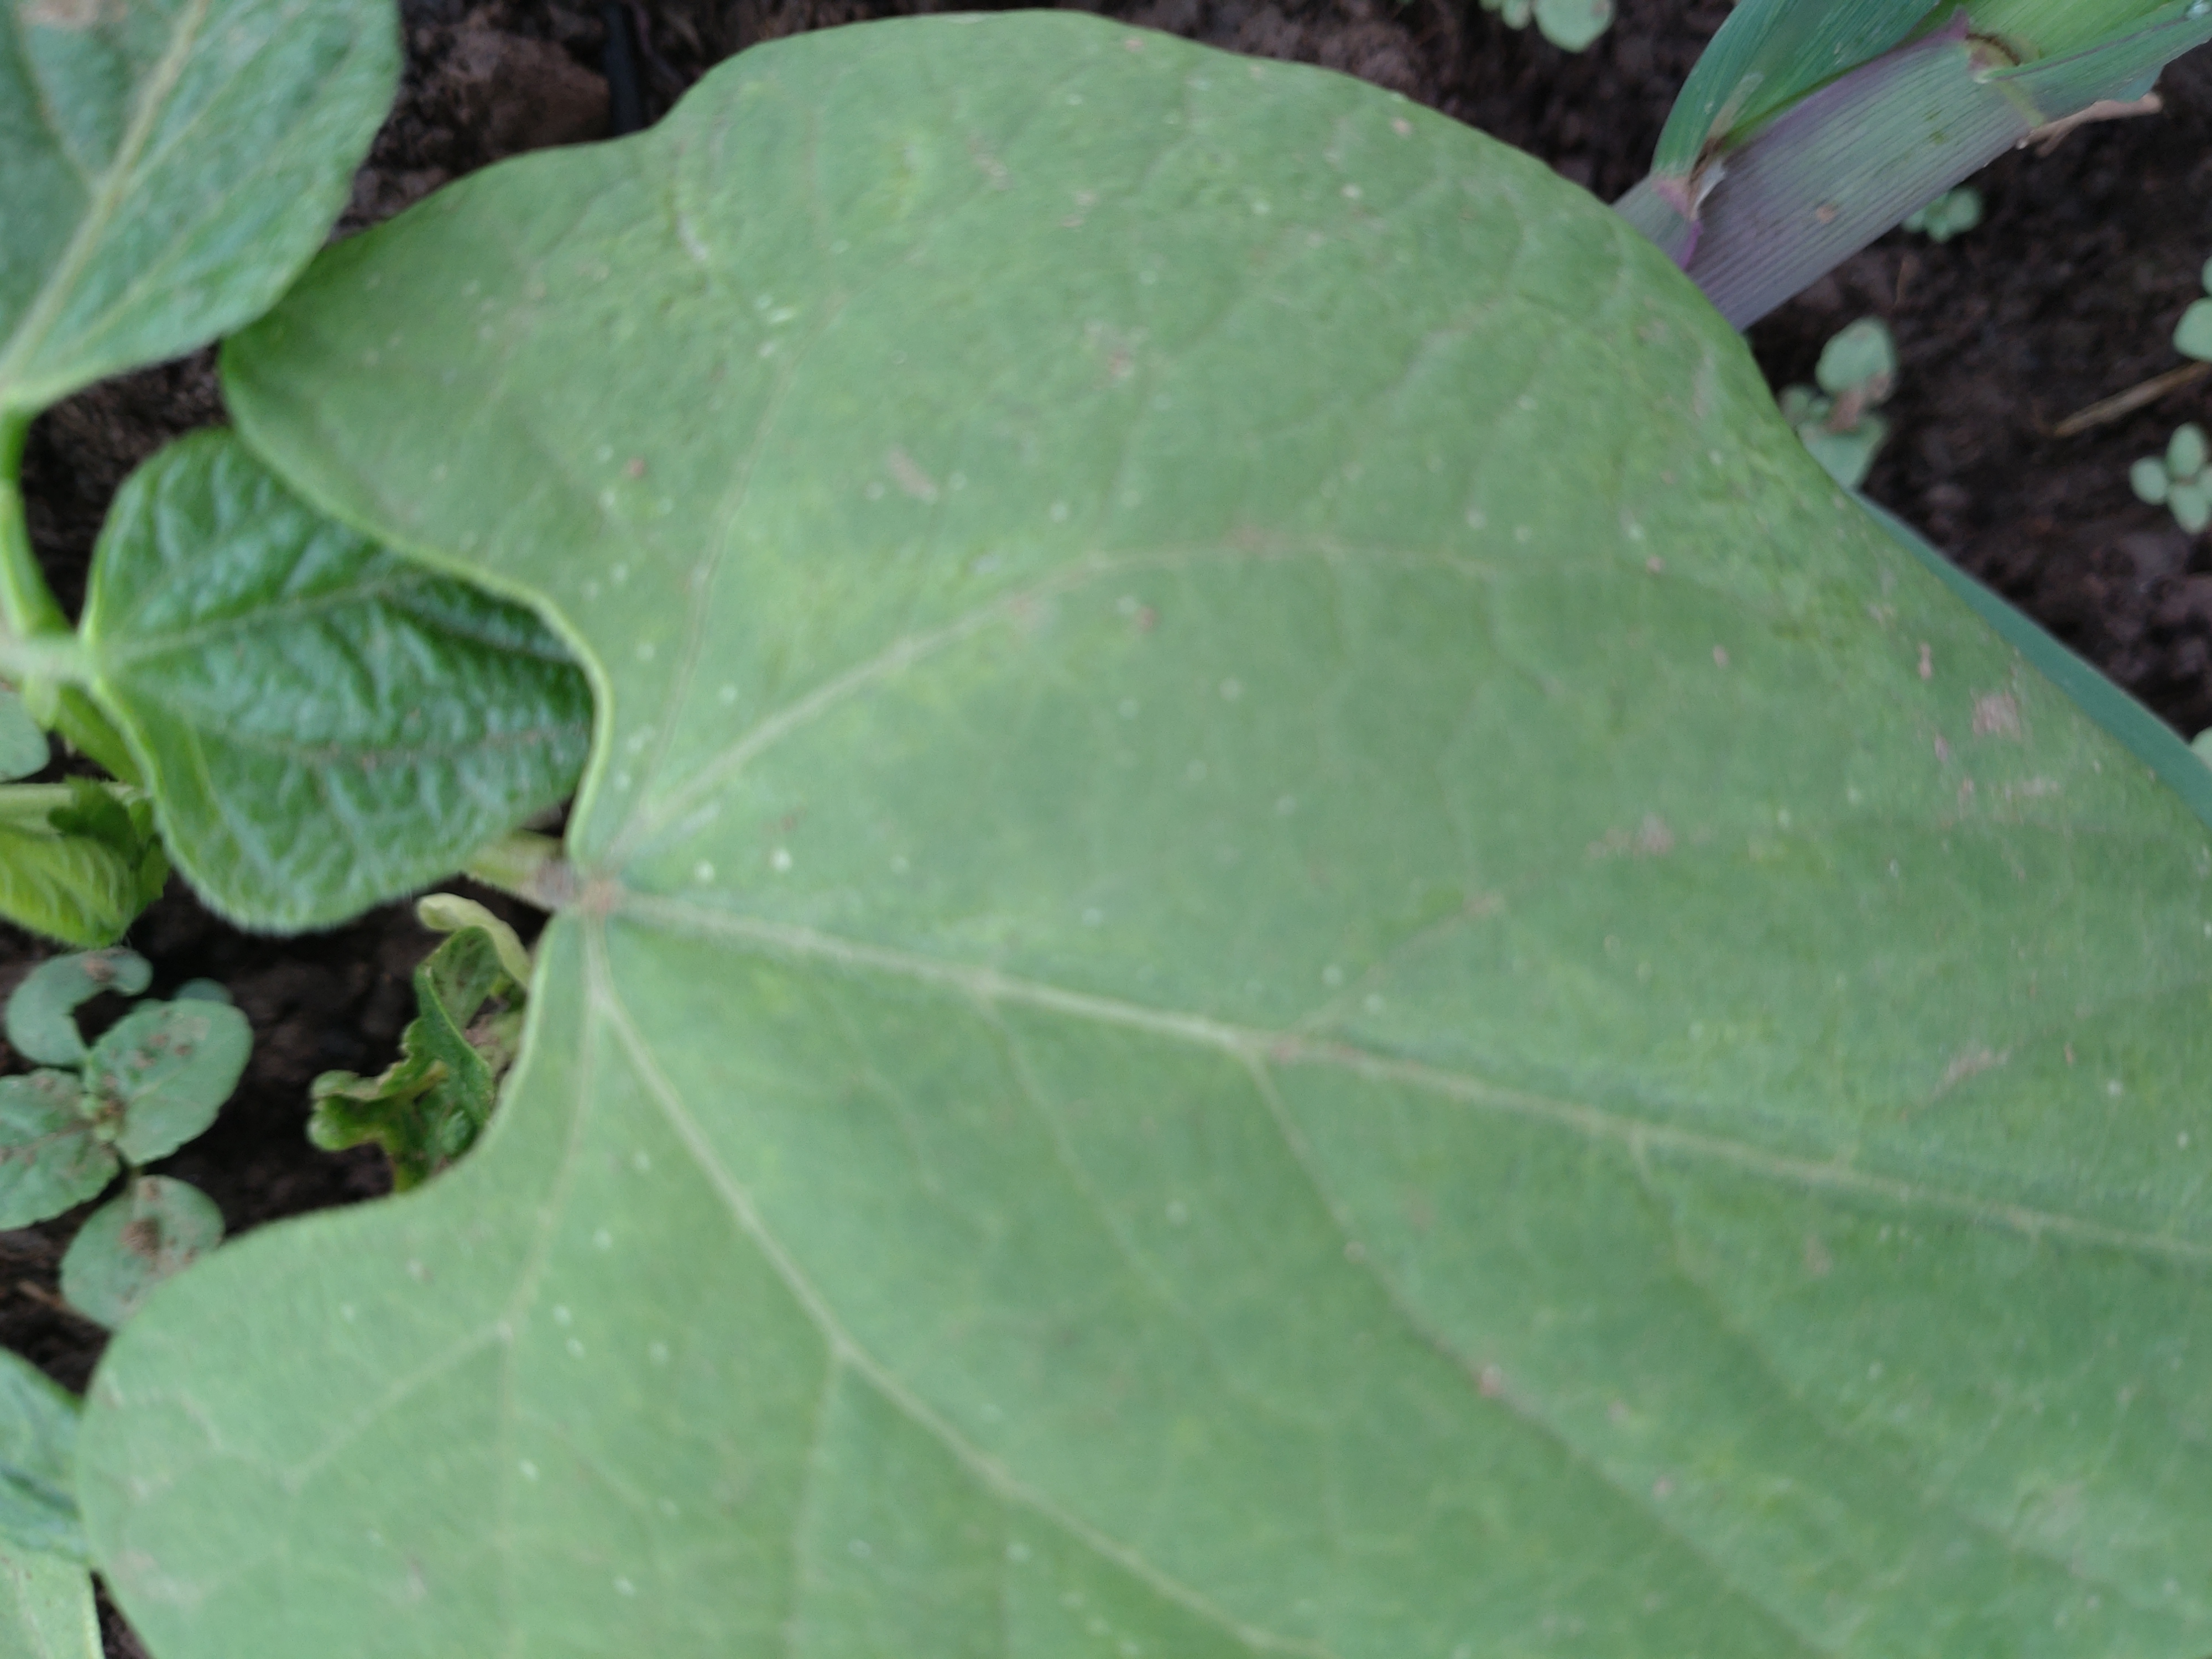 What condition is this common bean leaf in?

healthy
